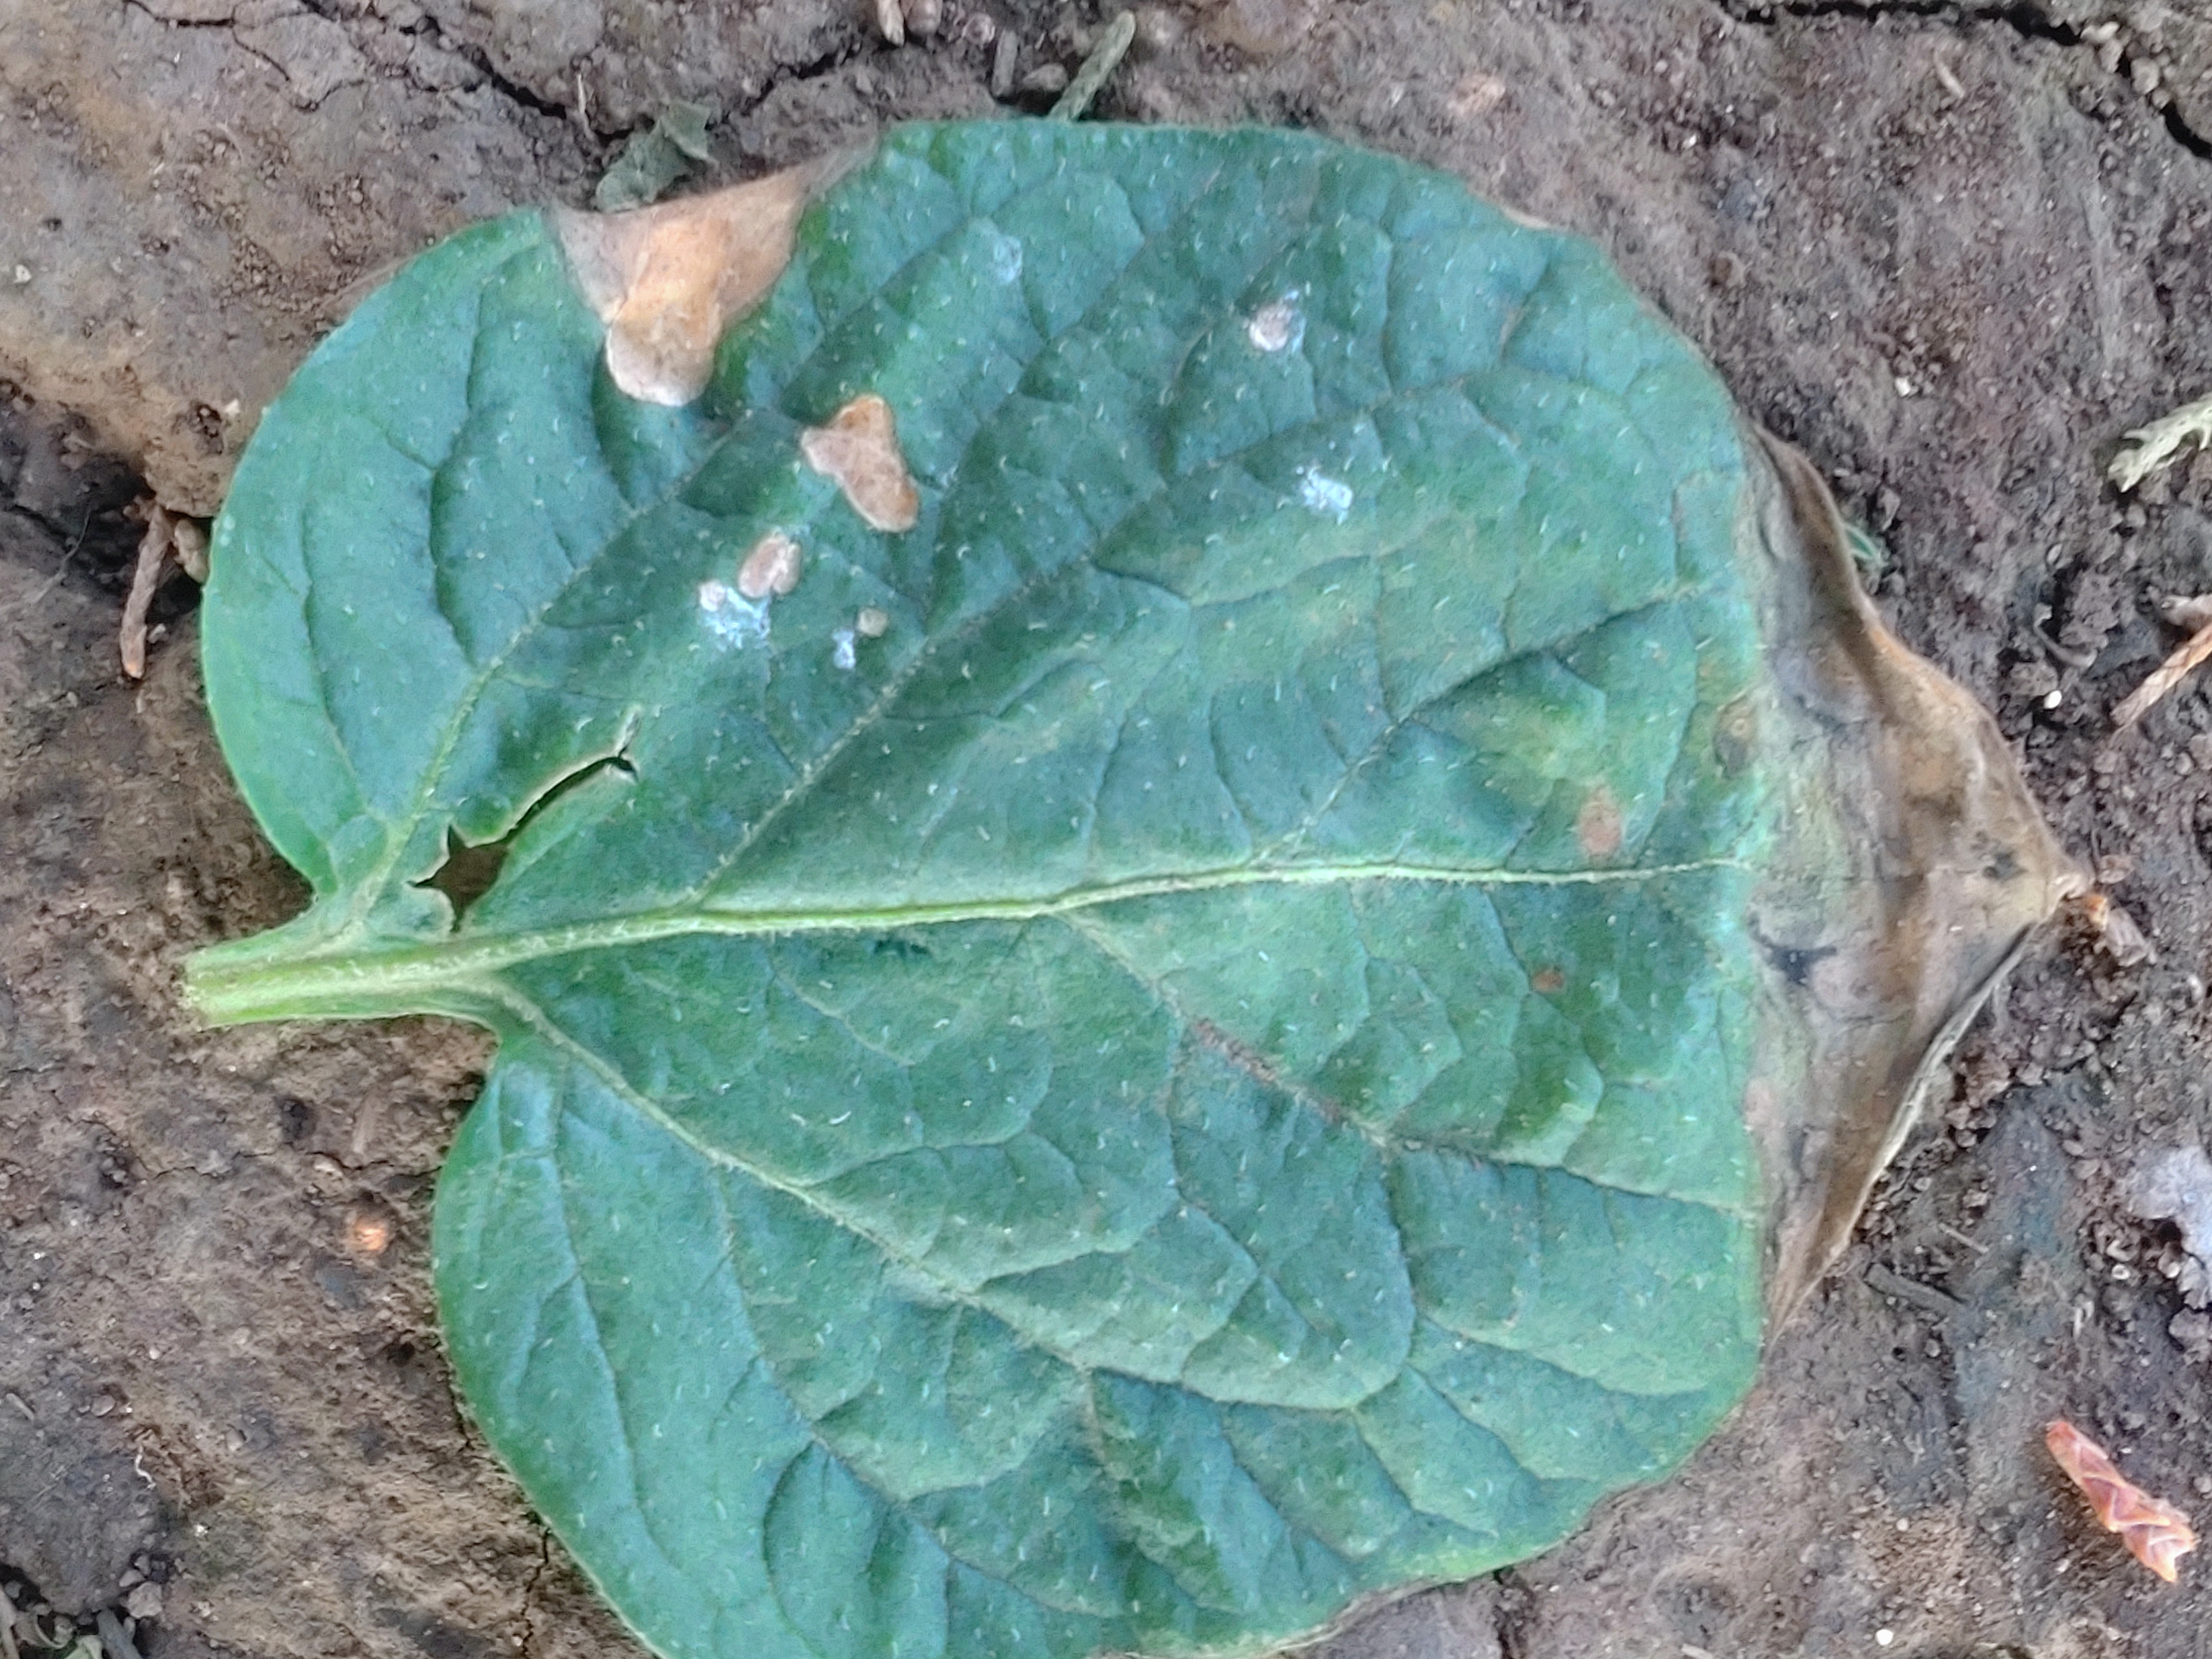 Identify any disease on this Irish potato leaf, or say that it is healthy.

early blight
